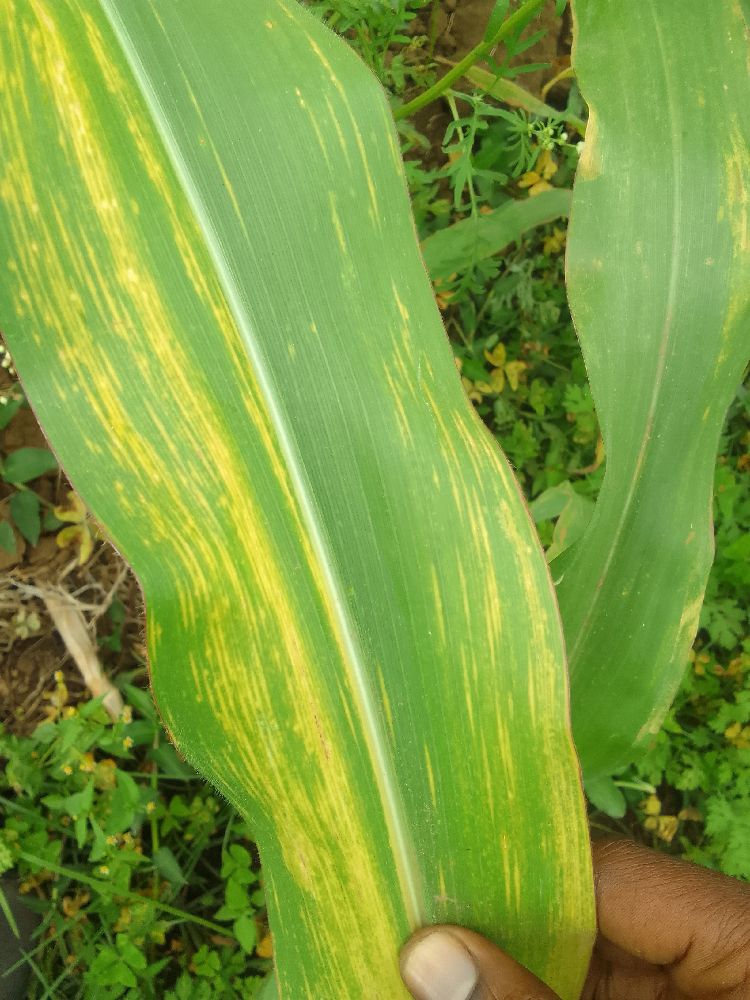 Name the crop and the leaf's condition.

maize, maize lethal necrosis
